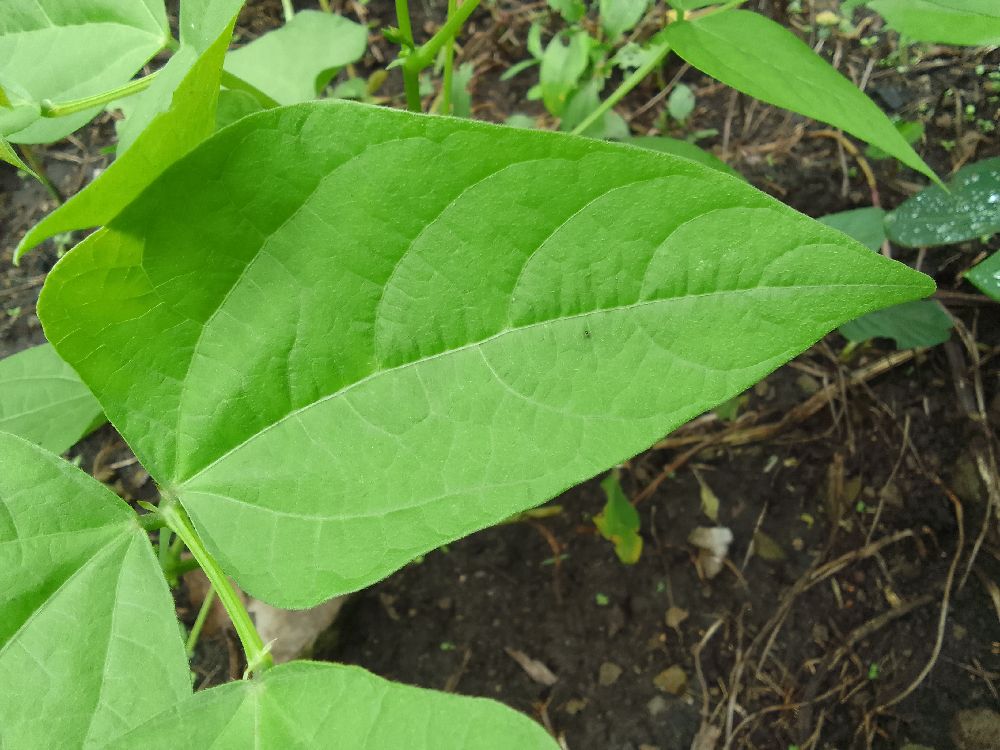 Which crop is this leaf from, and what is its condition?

common bean, healthy
